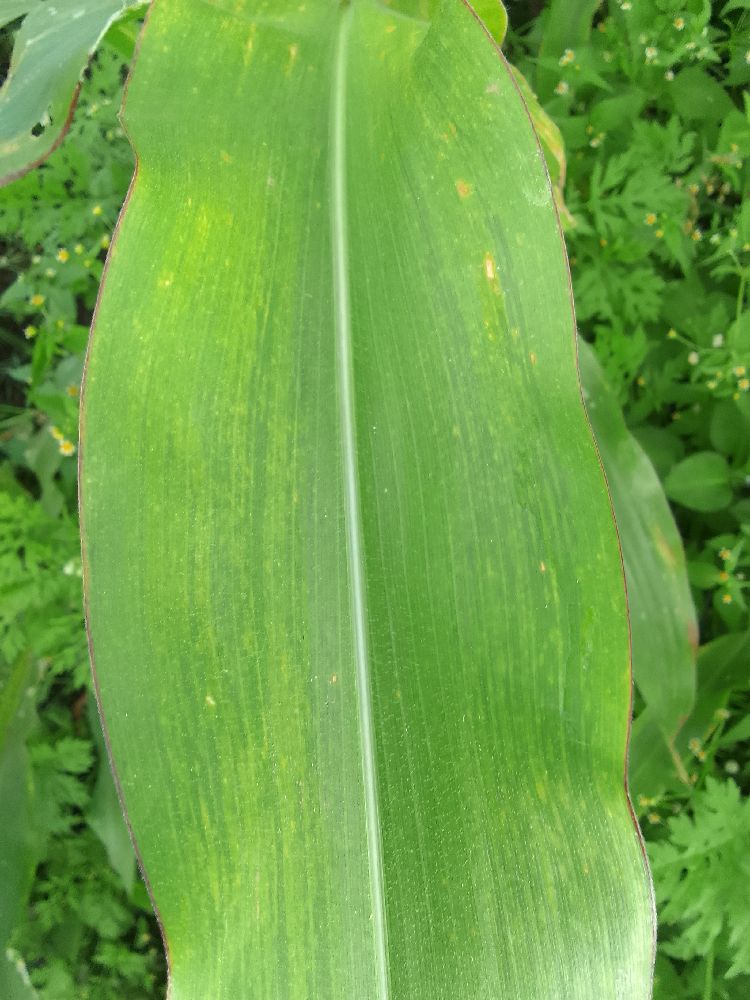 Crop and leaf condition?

maize, maize lethal necrosis
